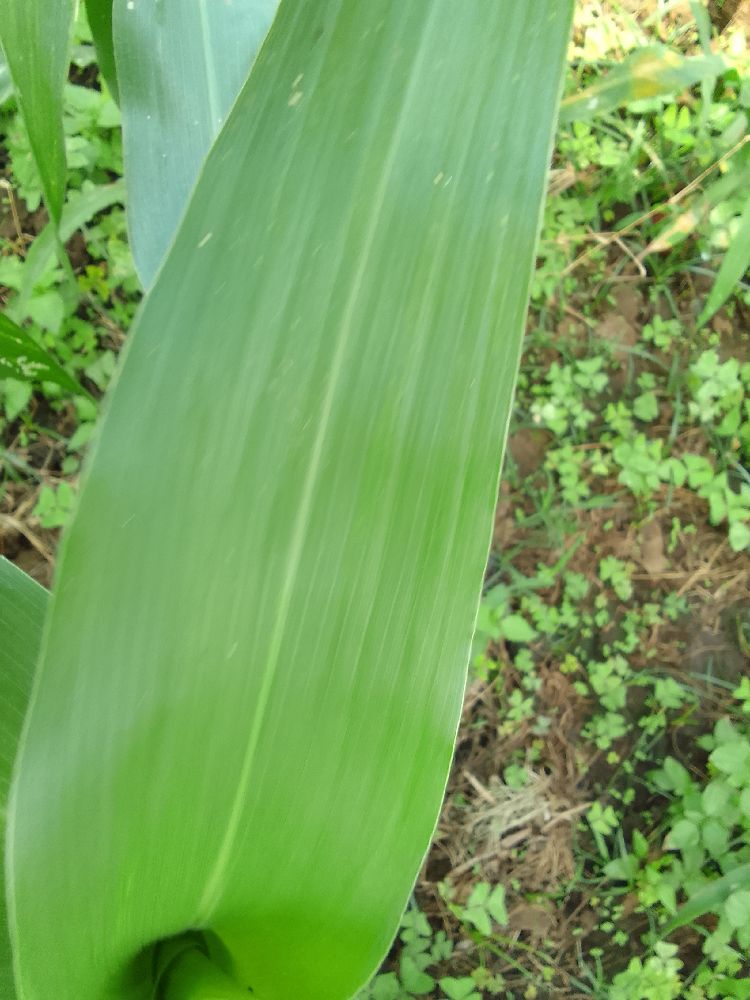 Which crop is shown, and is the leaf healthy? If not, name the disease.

maize, healthy
